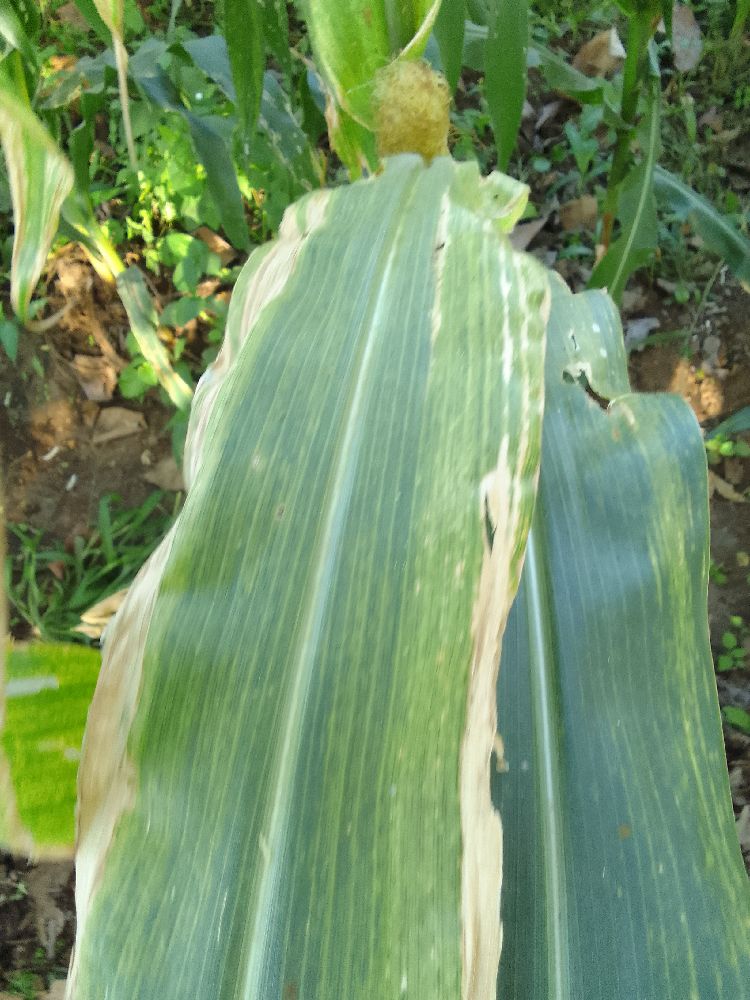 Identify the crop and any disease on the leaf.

maize, maize lethal necrosis
